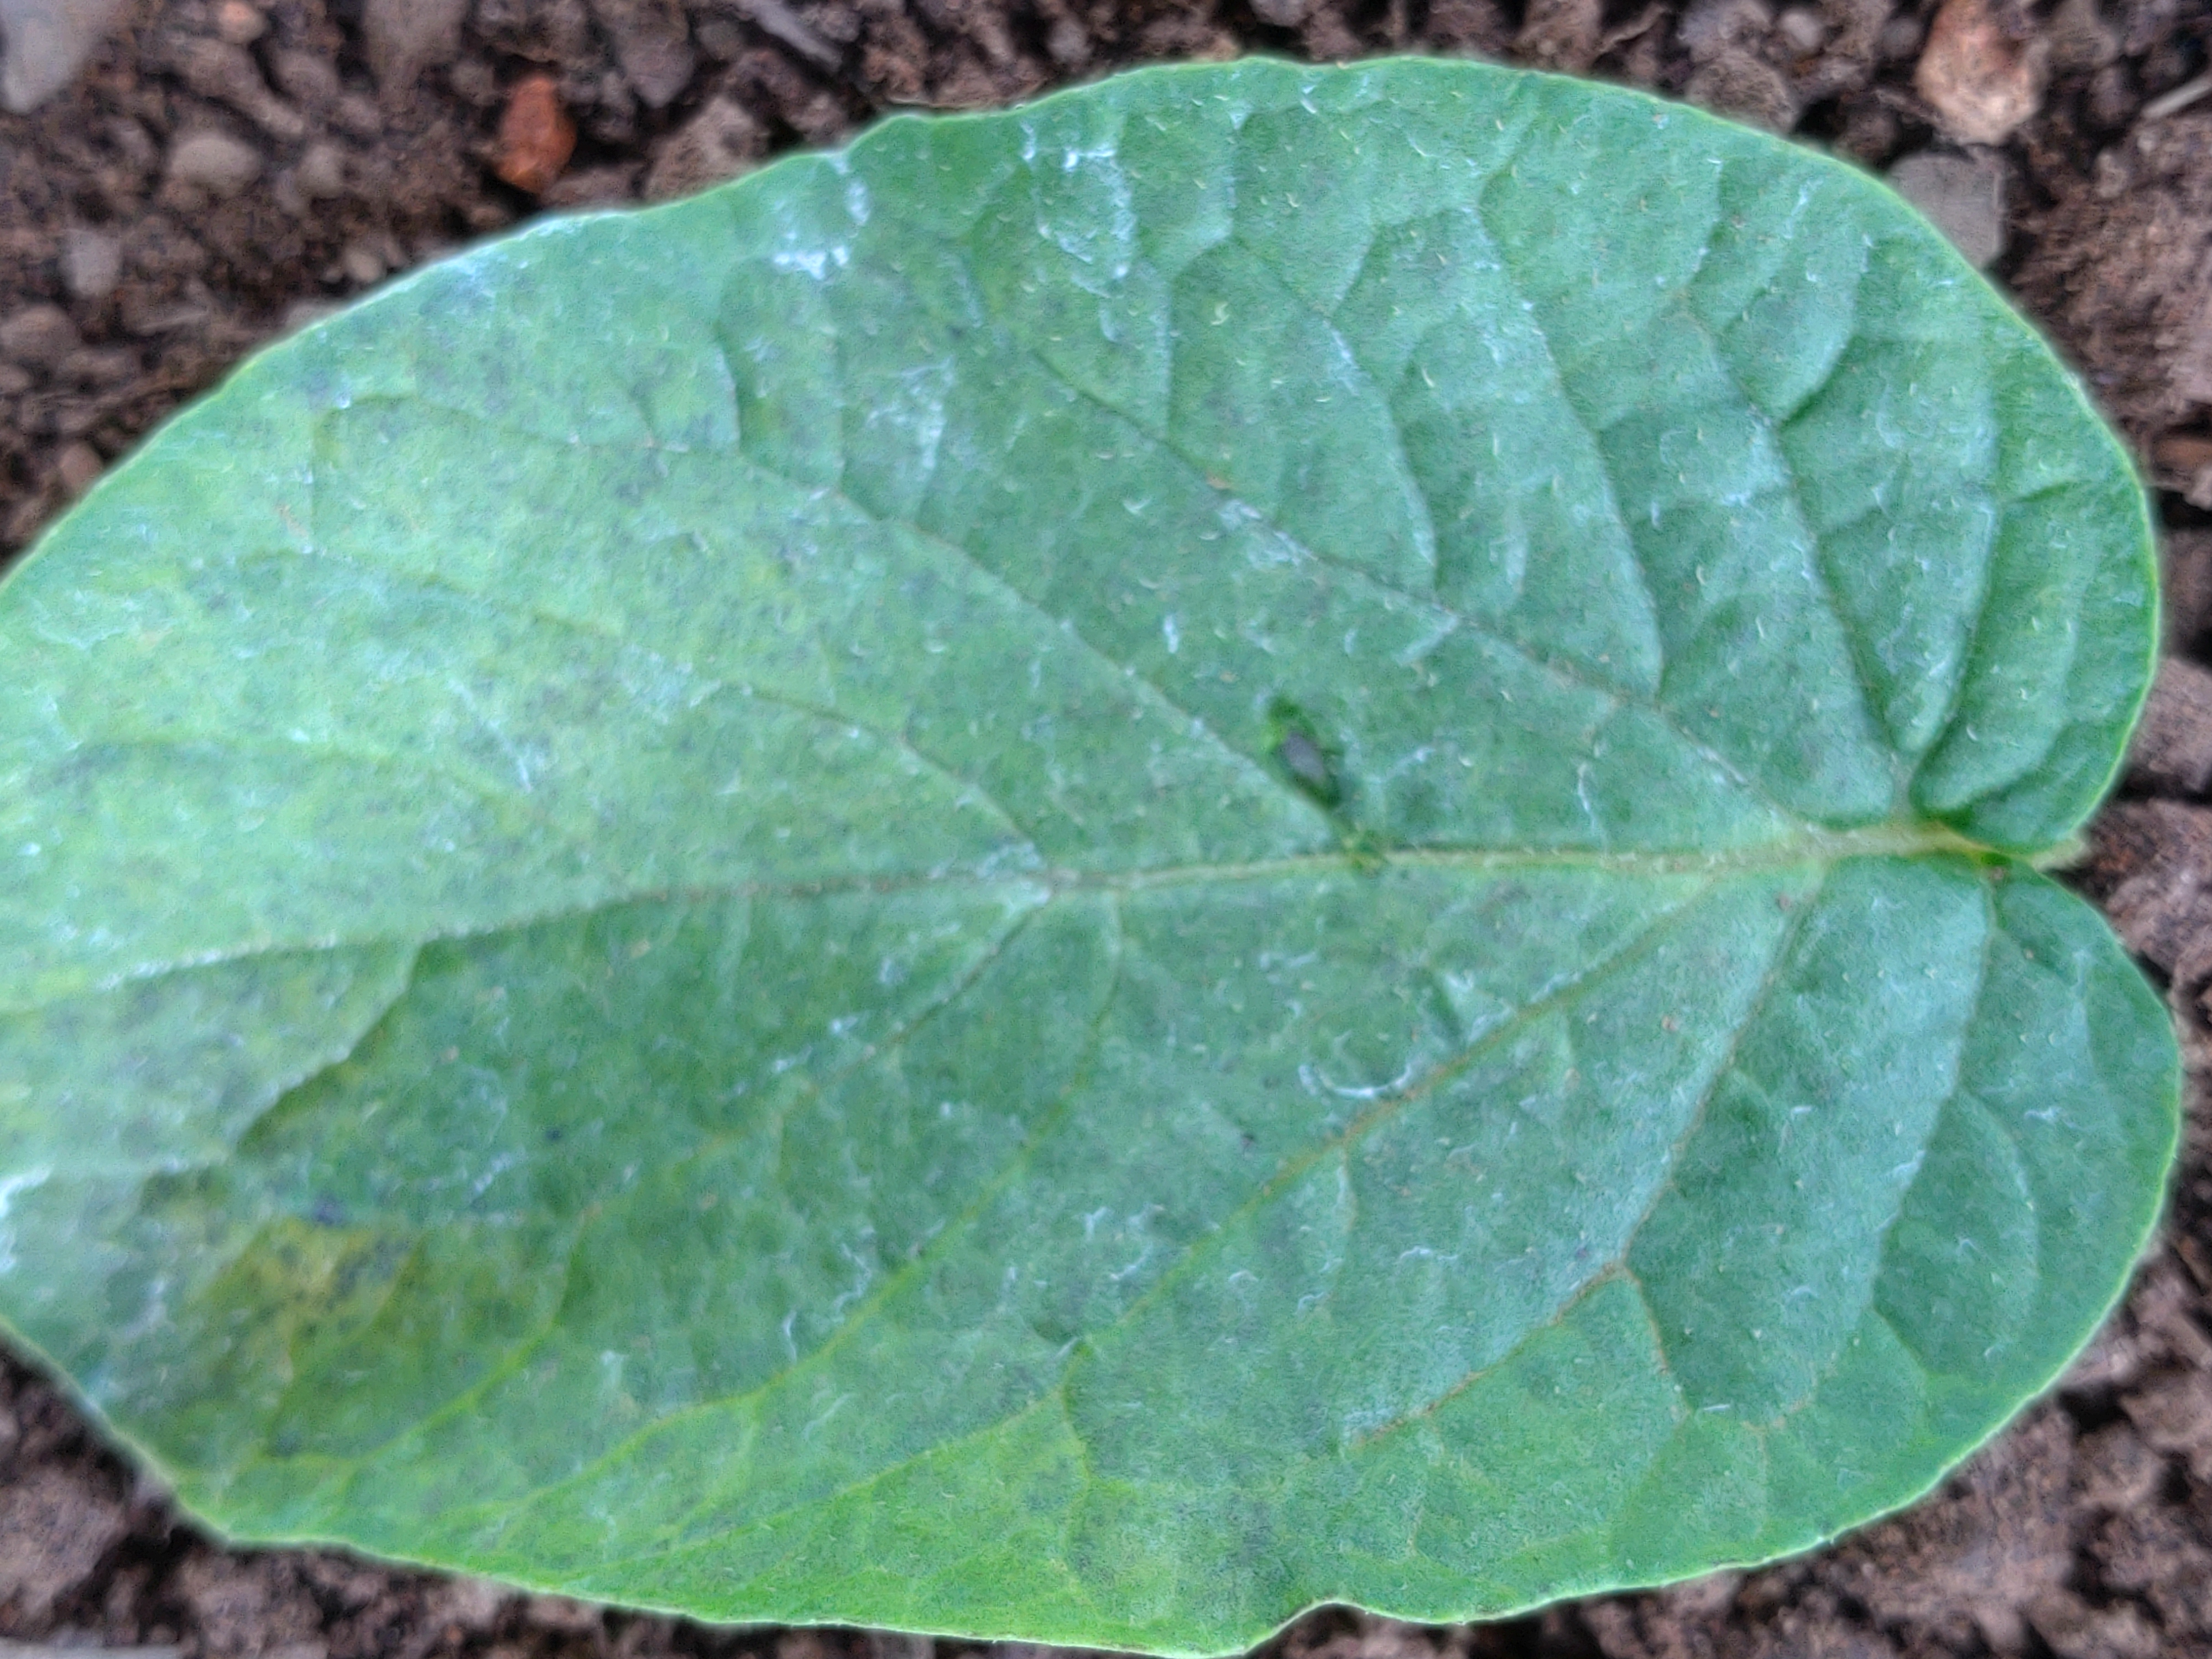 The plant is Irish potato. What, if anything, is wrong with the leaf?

early blight
